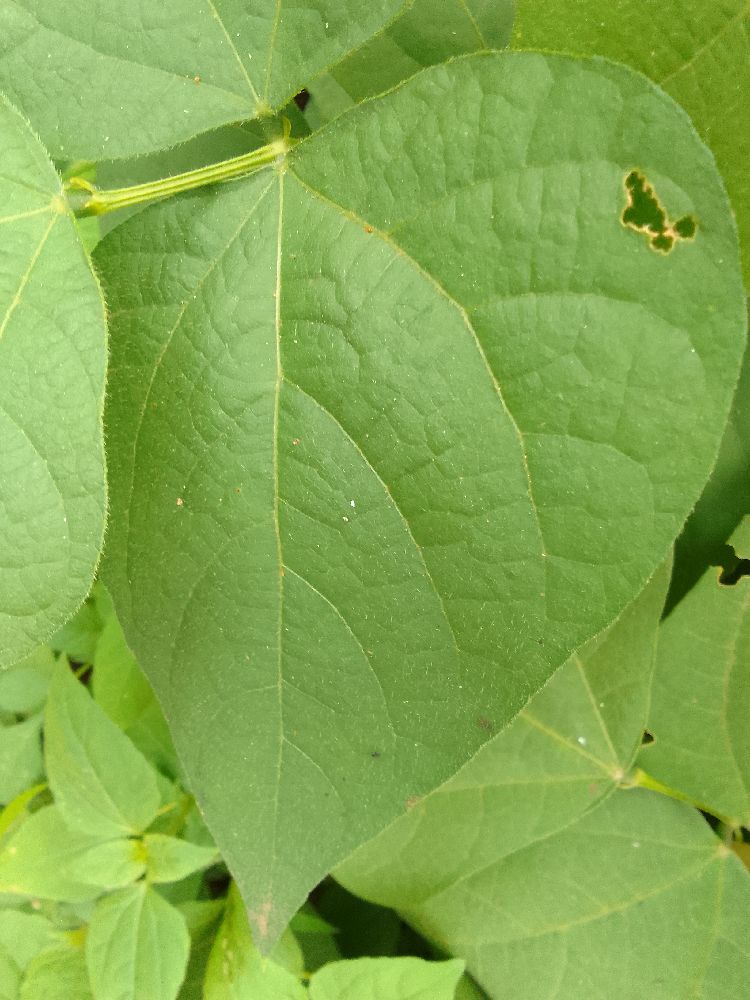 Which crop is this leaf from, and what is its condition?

common bean, healthy
